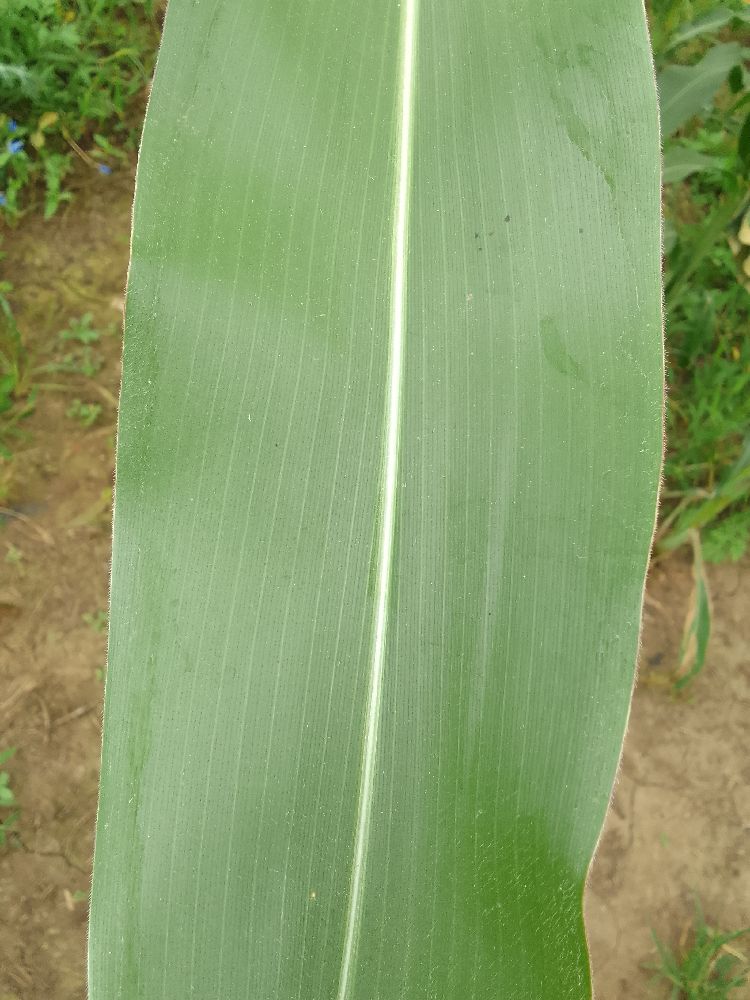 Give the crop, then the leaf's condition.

maize, healthy
